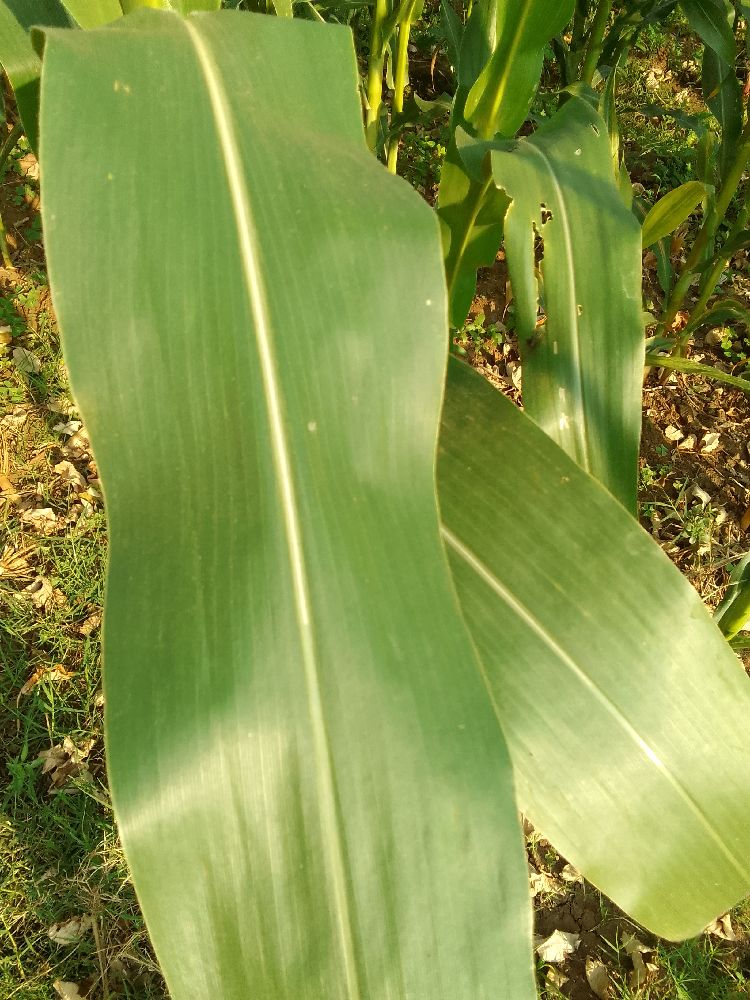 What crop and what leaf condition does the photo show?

maize, healthy
